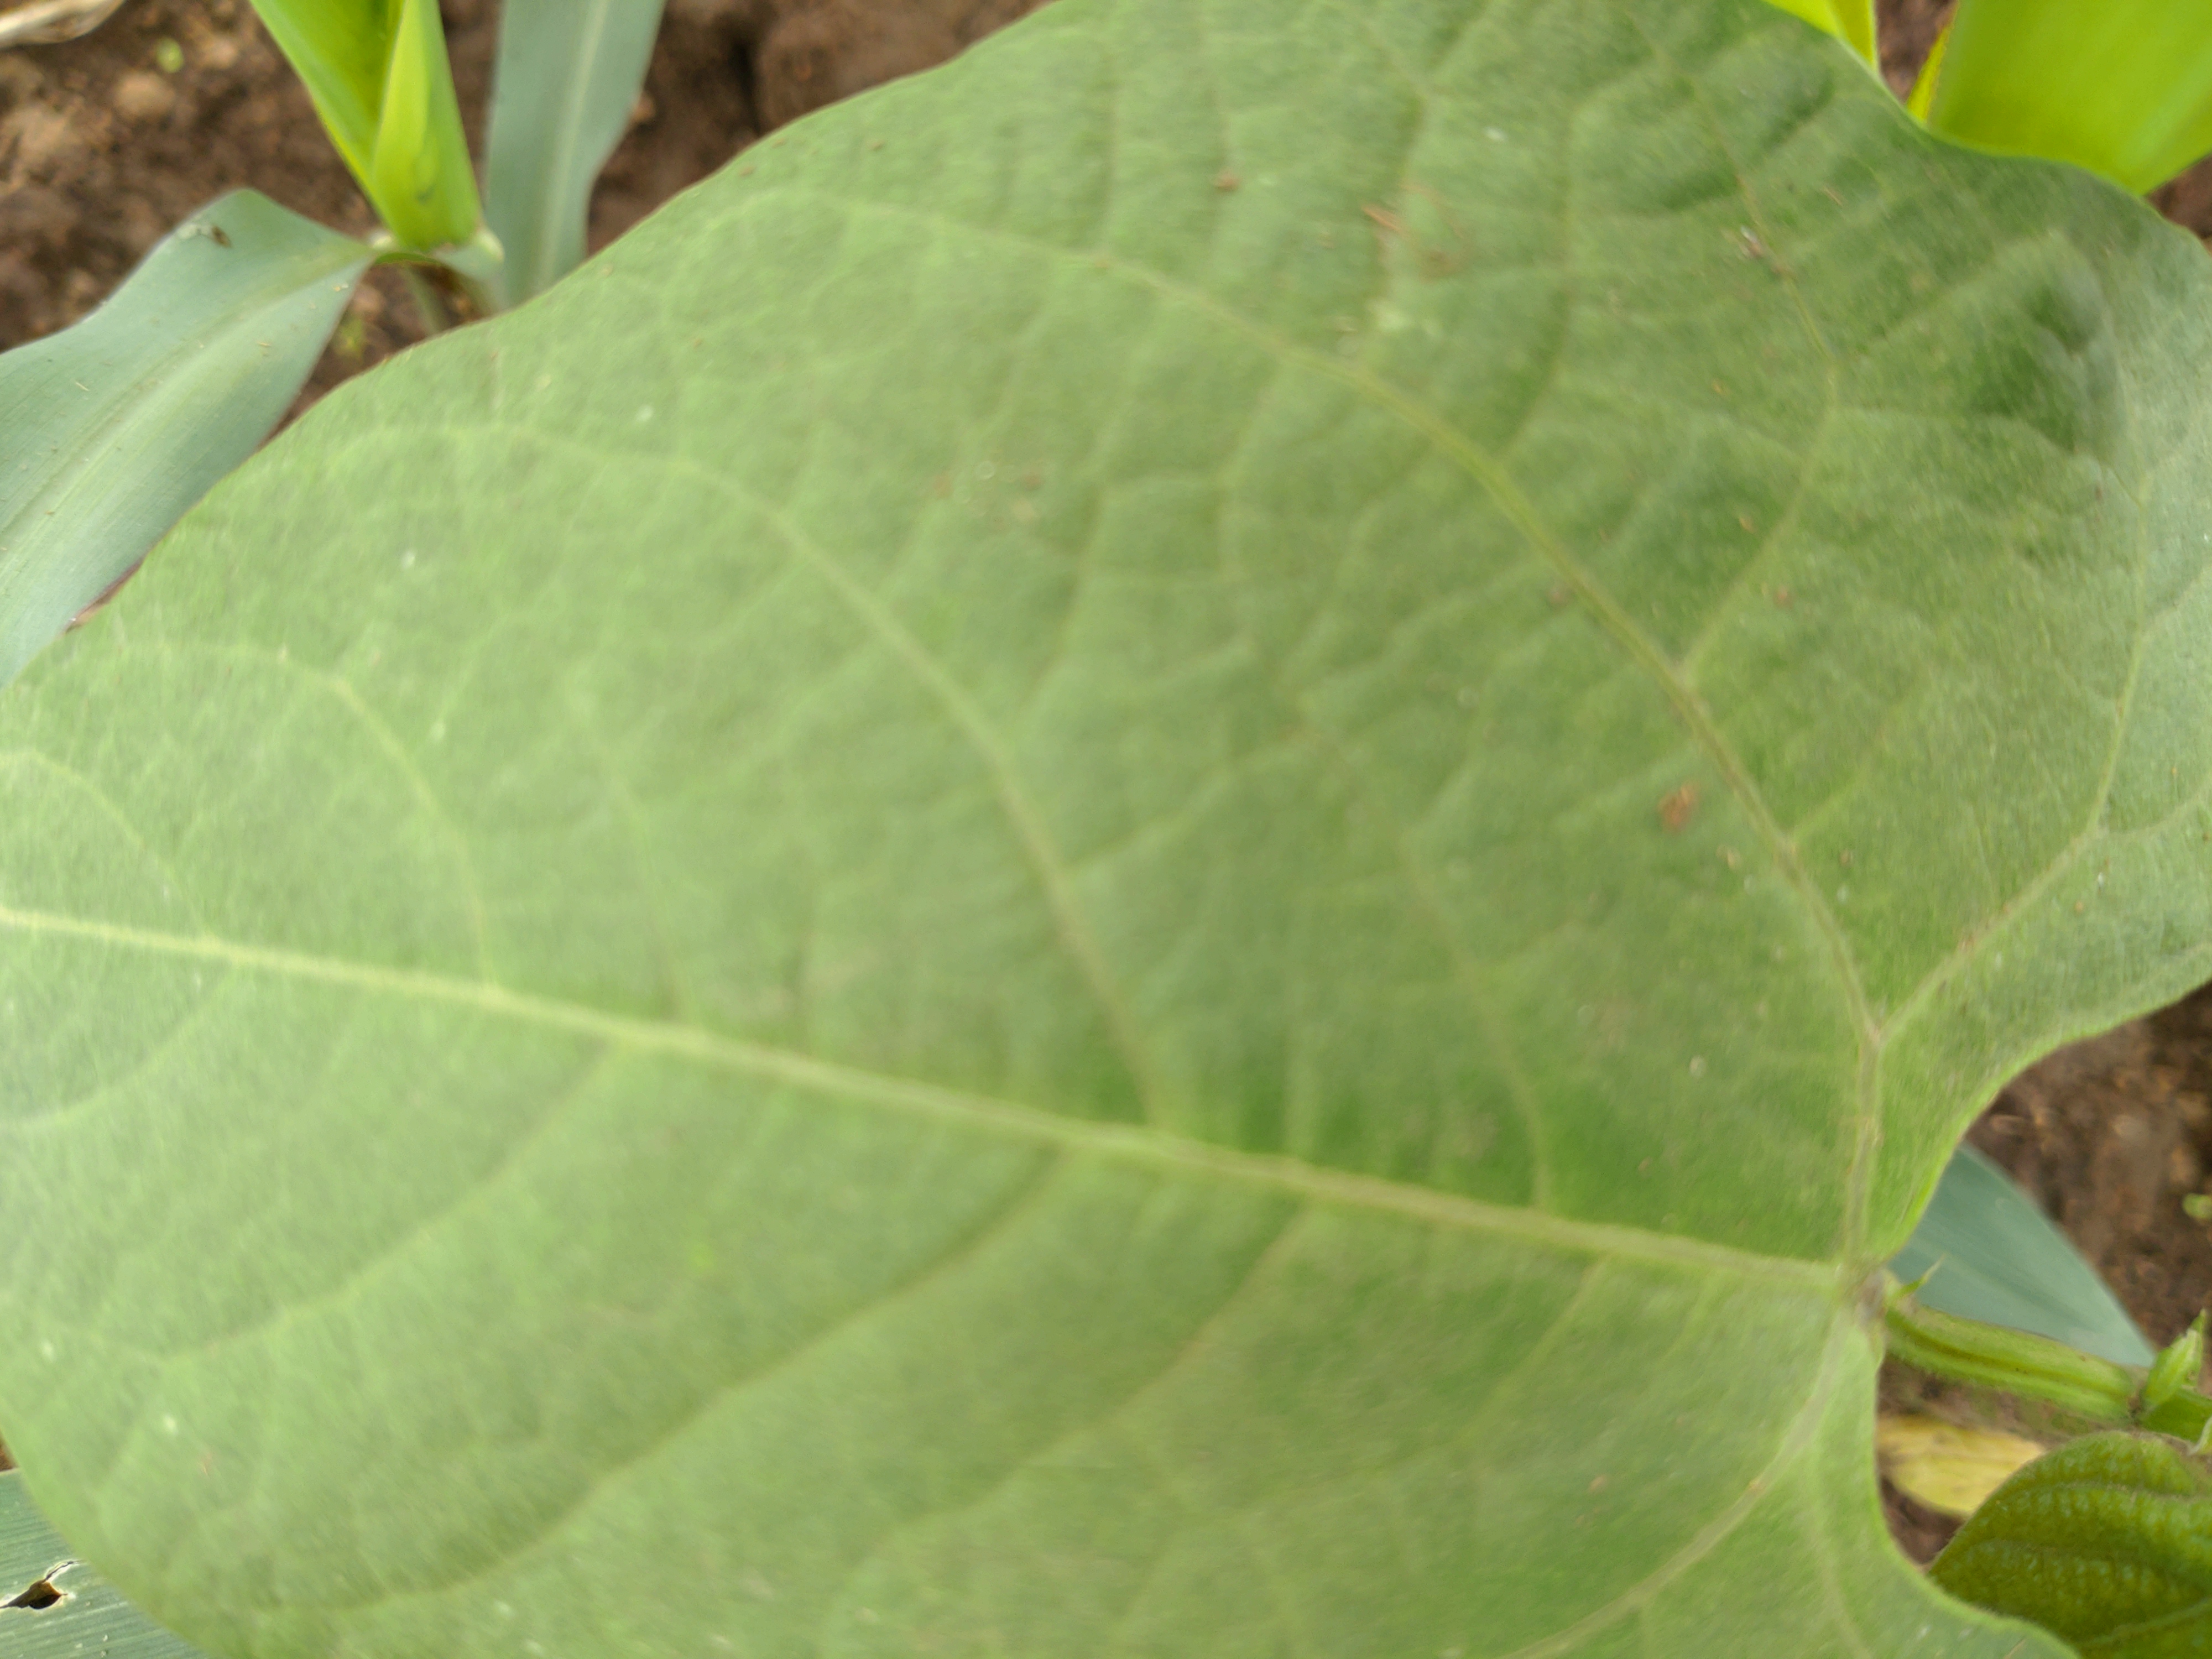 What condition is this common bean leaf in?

healthy
